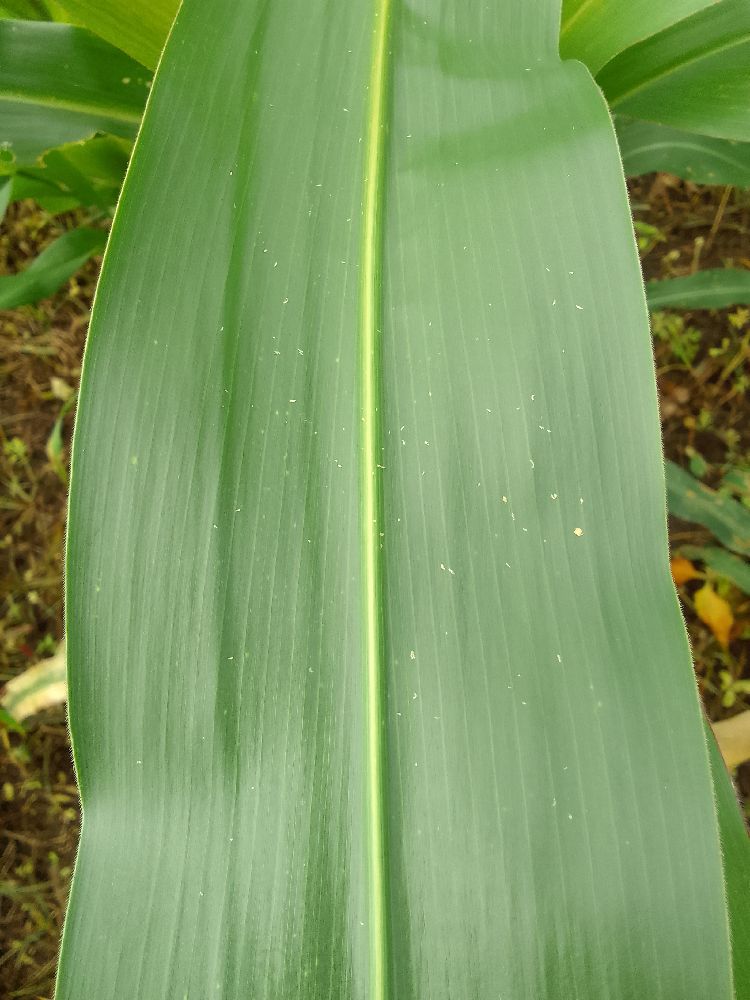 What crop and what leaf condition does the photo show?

maize, healthy
